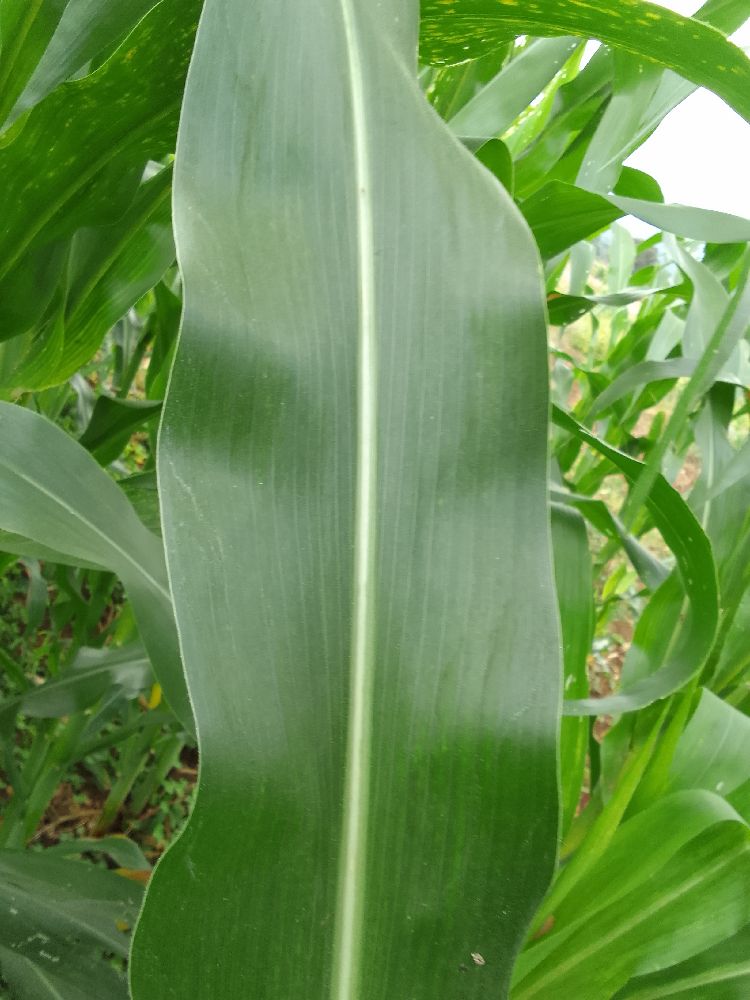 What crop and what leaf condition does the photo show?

maize, healthy
